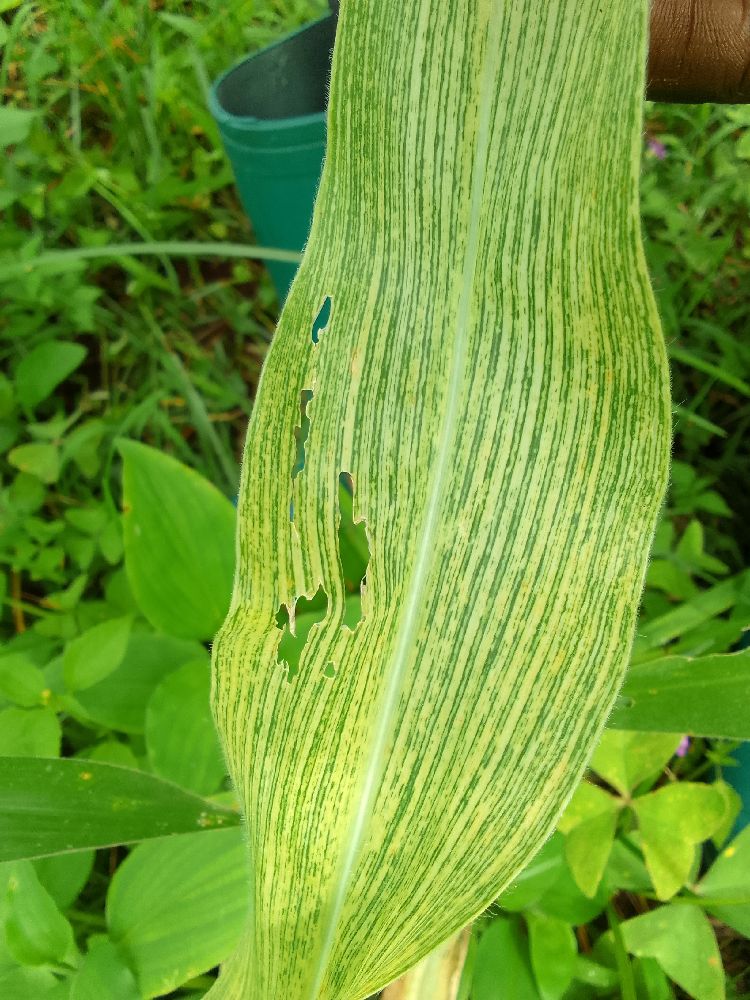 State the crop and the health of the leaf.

maize, maize streak virus
